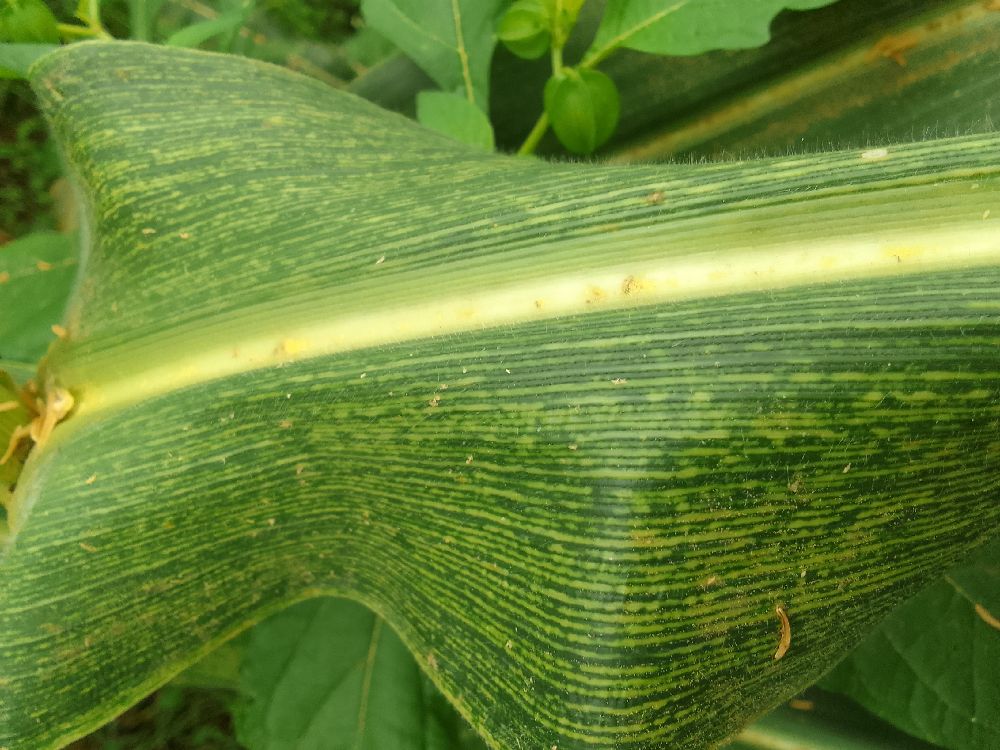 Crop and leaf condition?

maize, maize streak virus
